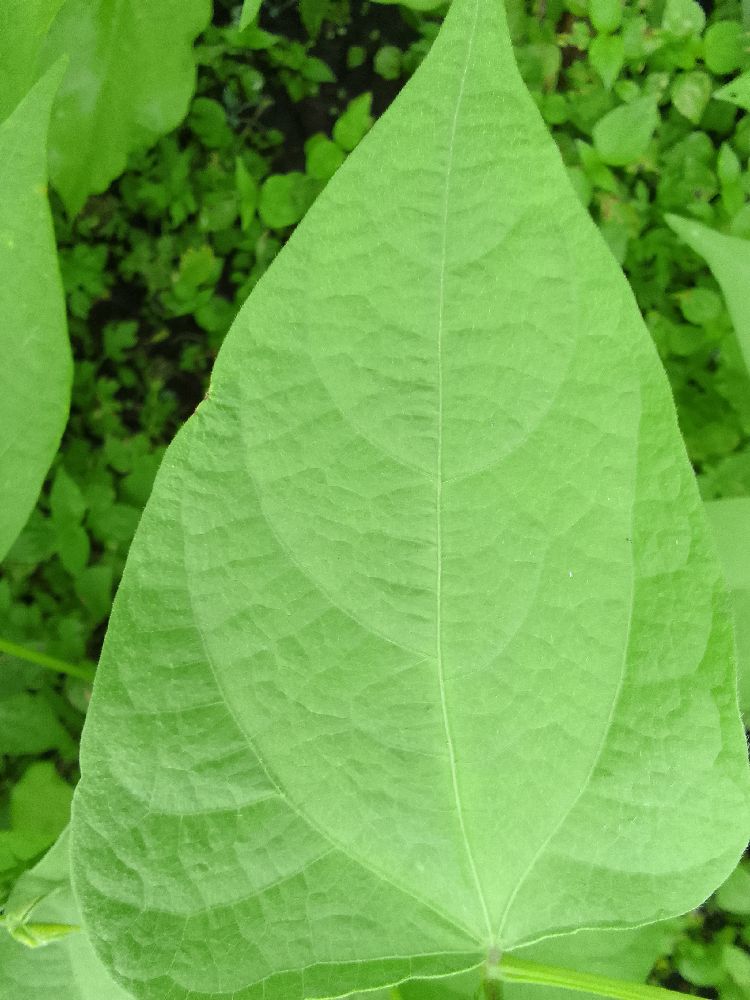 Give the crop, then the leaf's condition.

common bean, healthy
